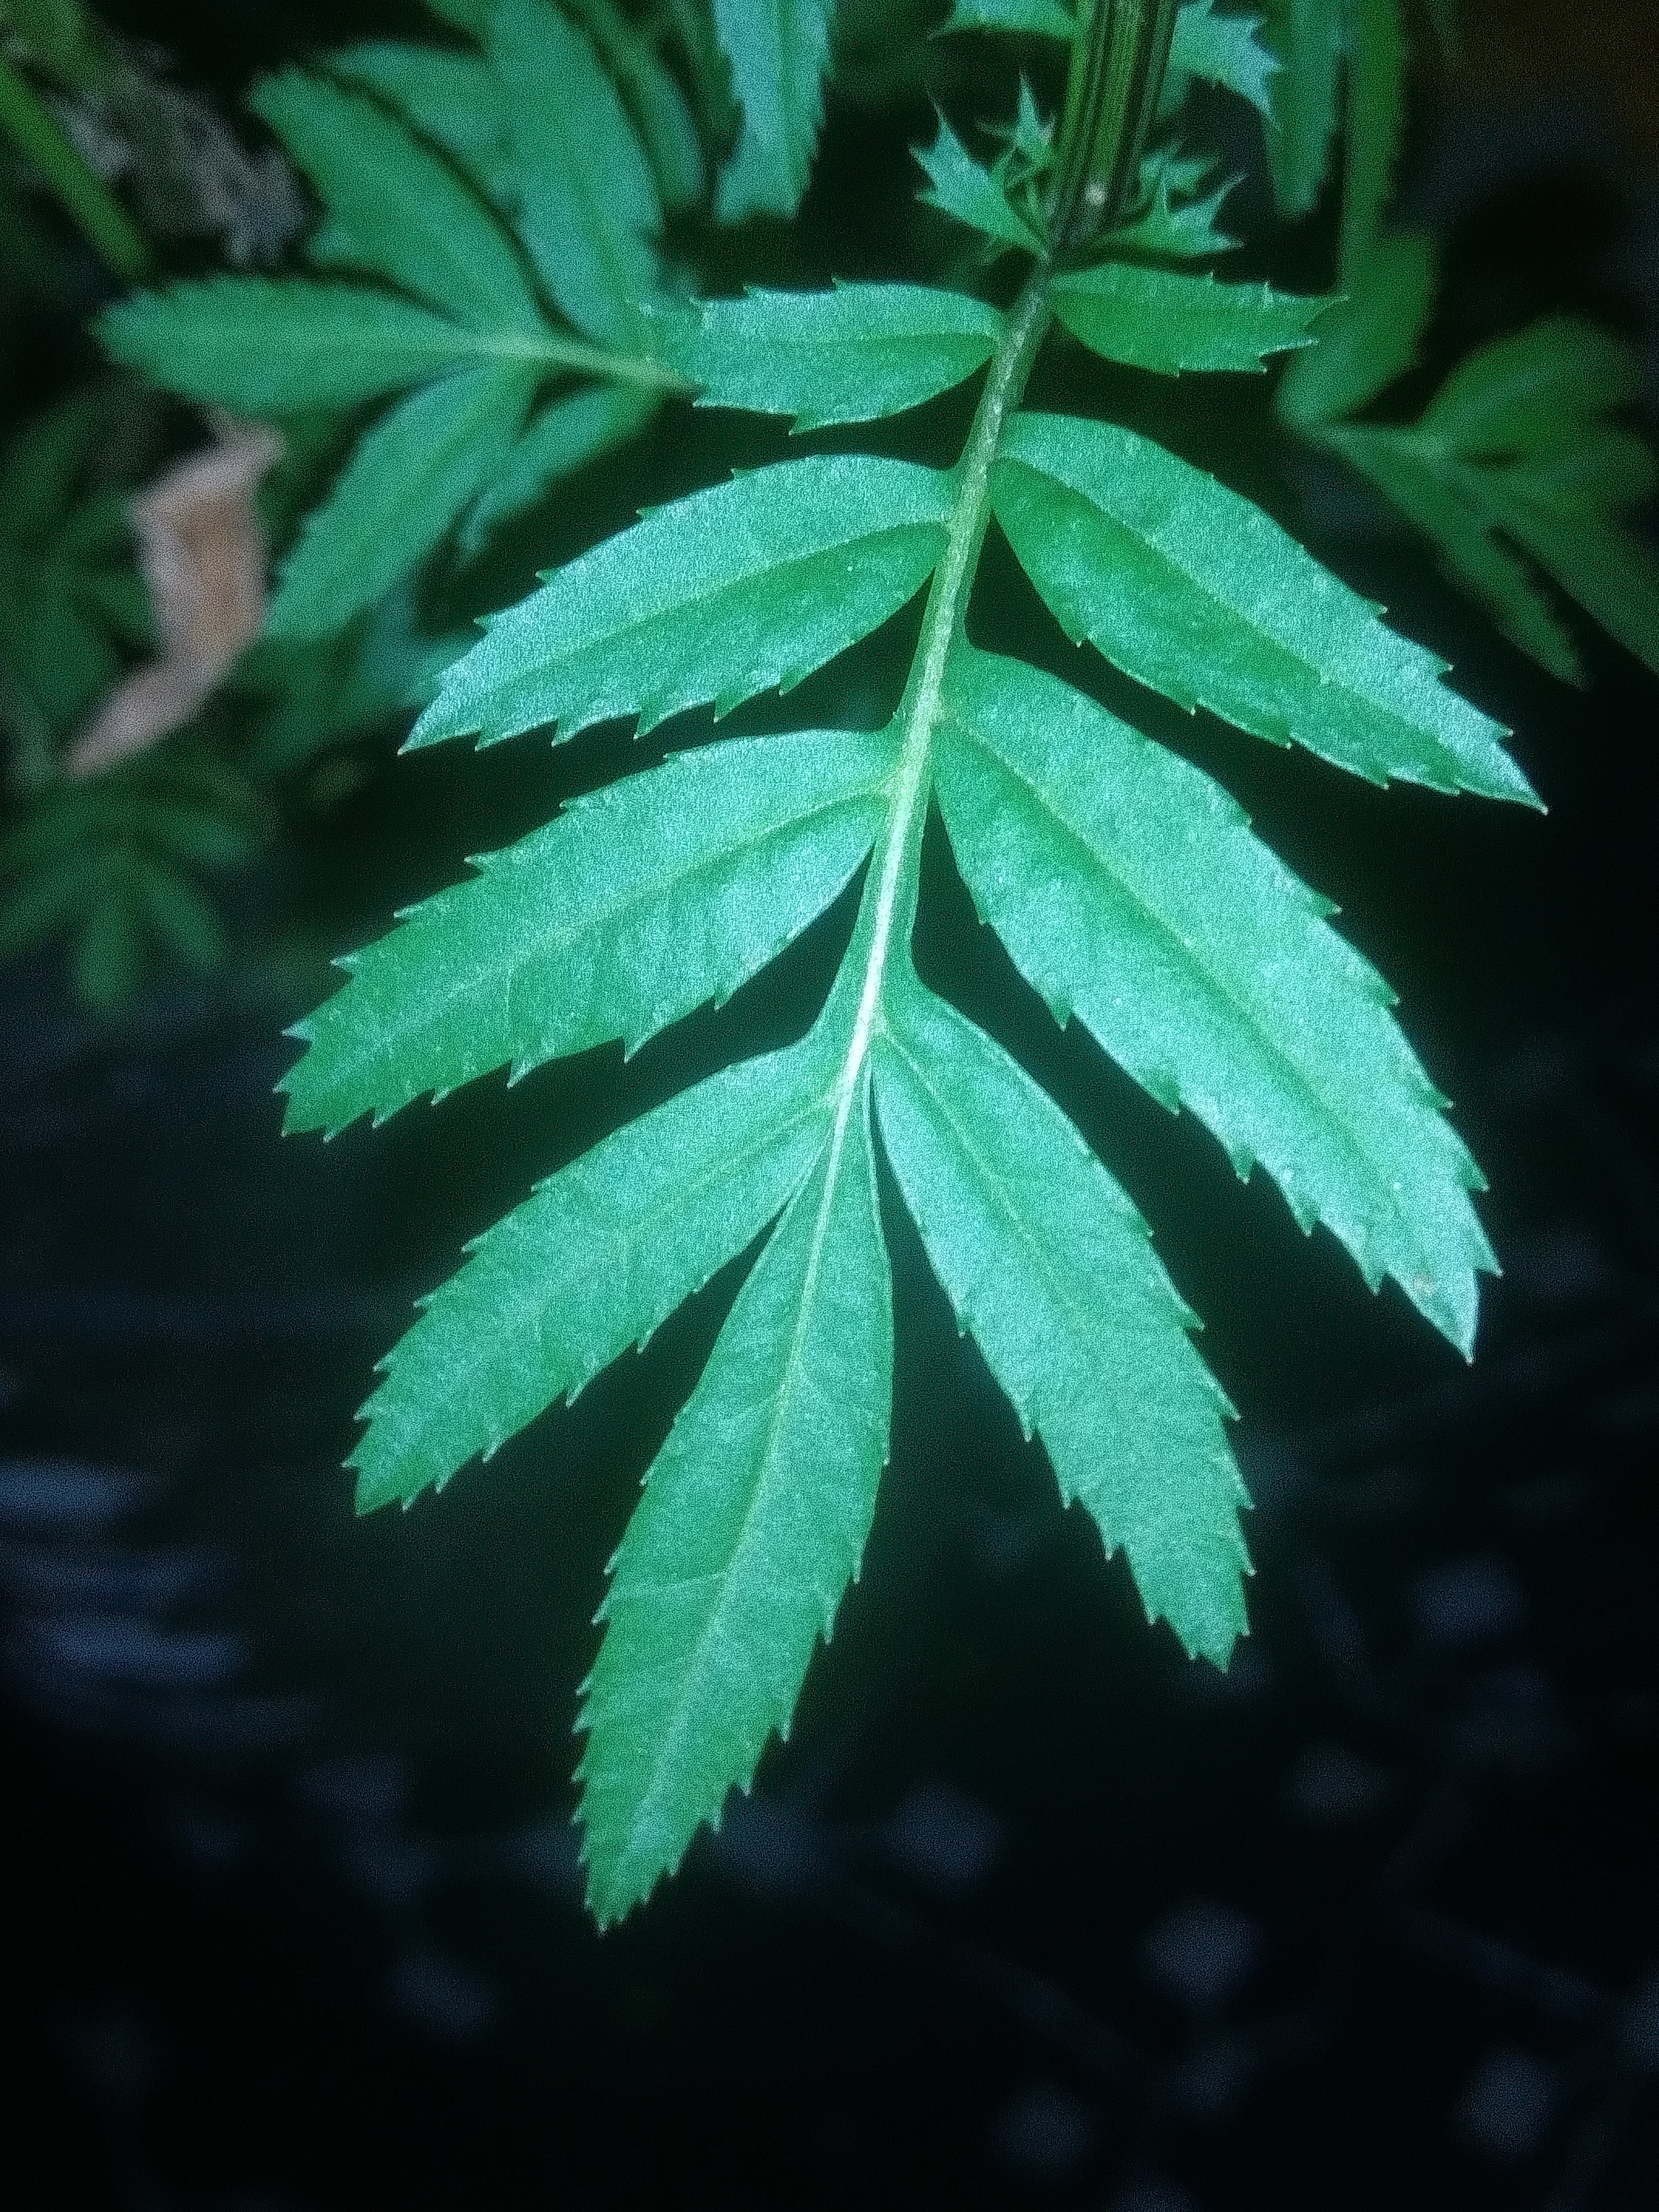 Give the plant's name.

marigold
